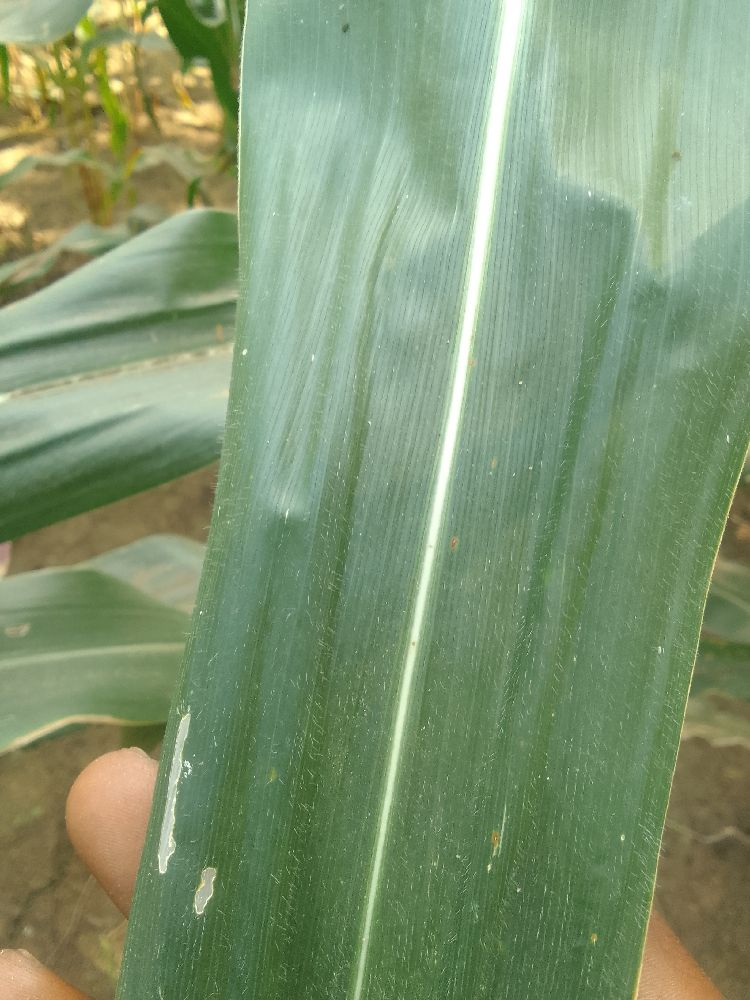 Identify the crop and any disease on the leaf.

maize, healthy
